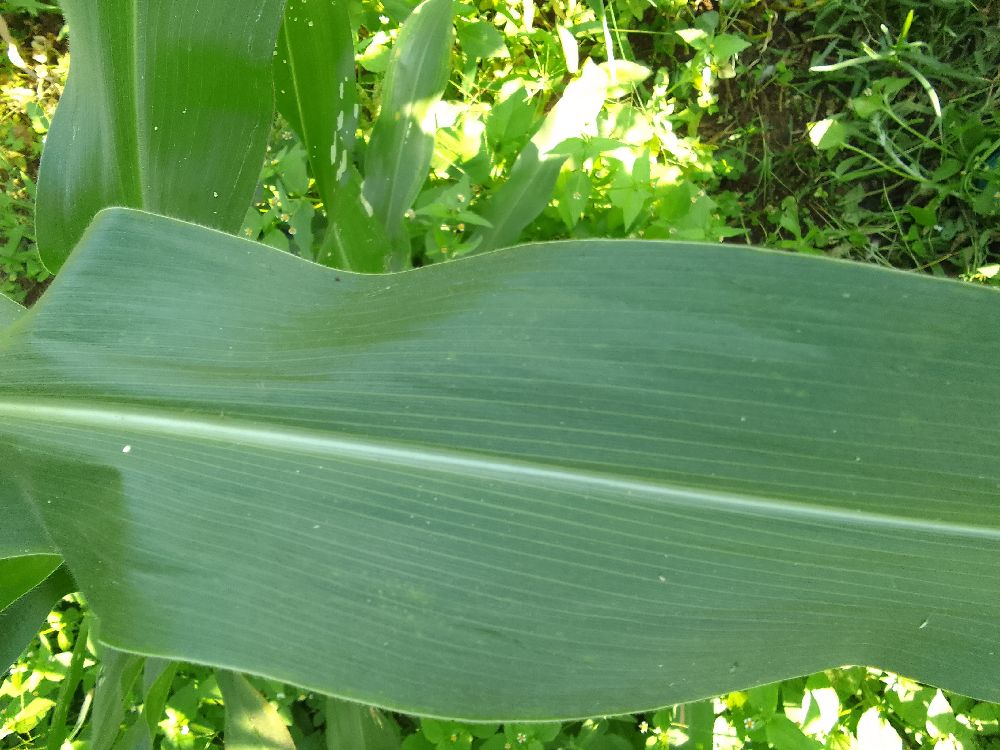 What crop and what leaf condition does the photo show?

maize, healthy
